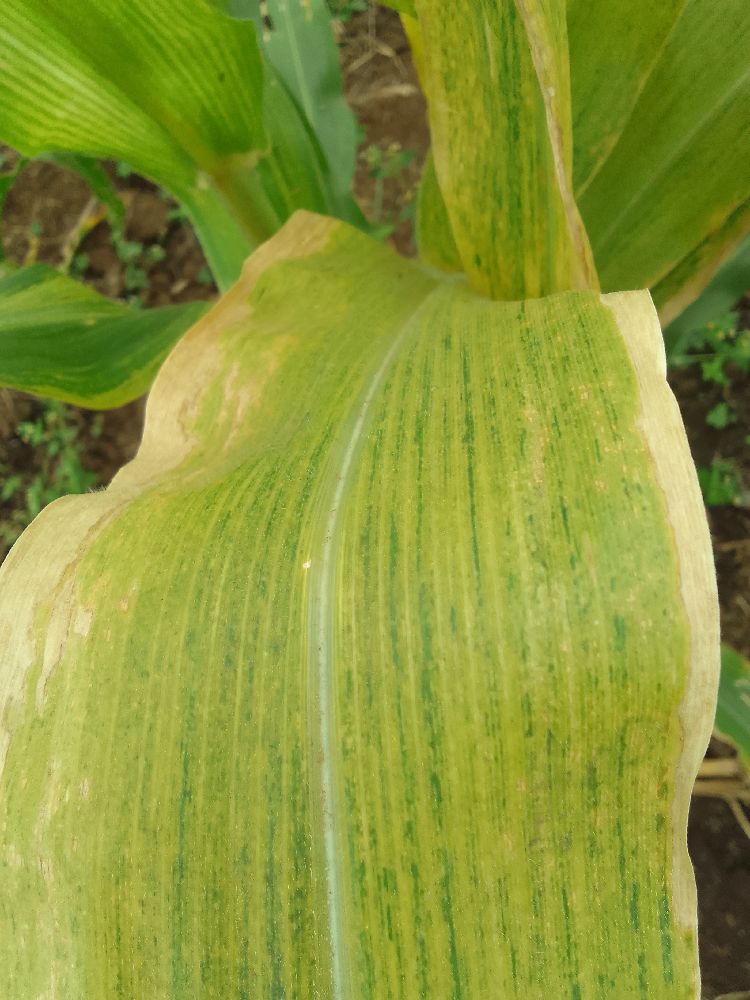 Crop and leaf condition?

maize, maize lethal necrosis
